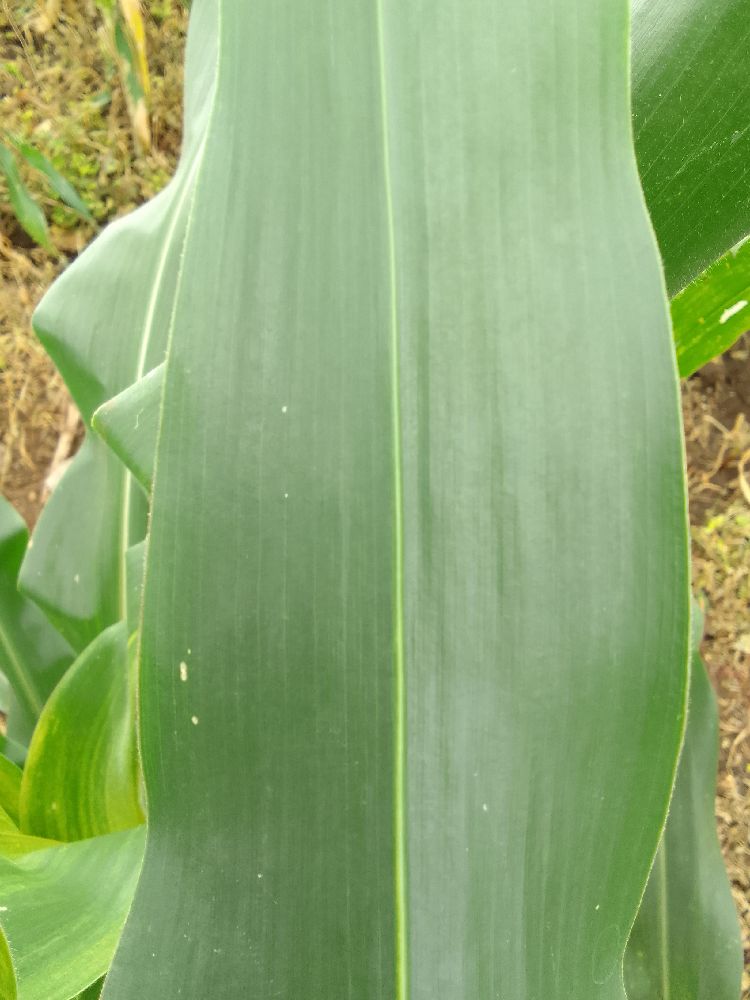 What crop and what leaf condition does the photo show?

maize, healthy
